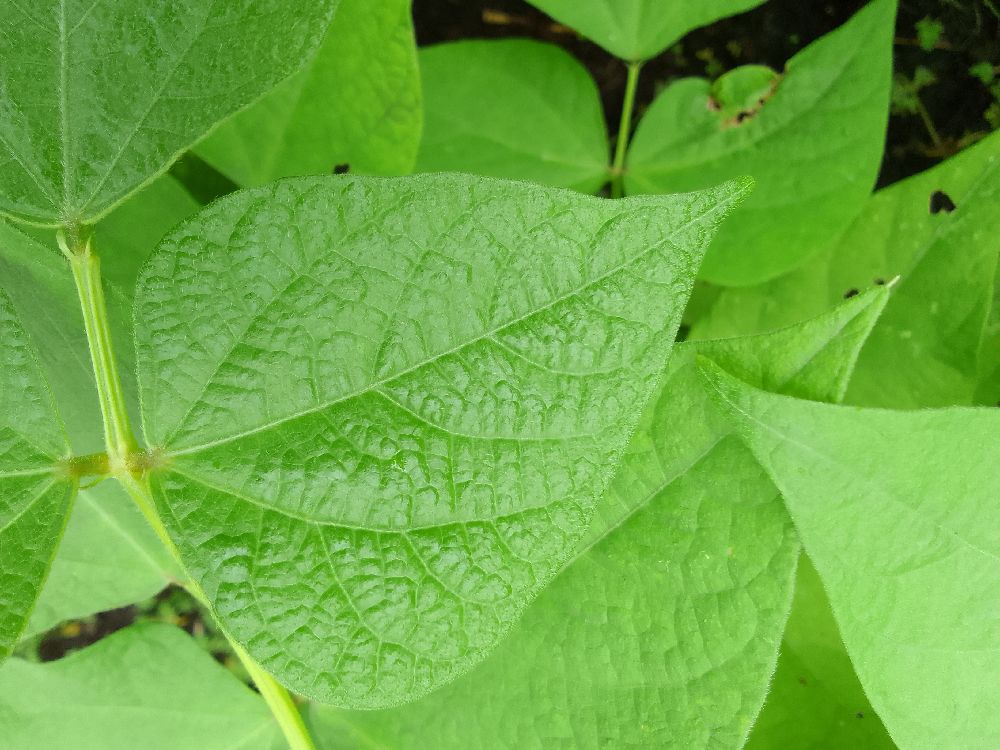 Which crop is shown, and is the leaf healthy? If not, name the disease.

common bean, healthy
